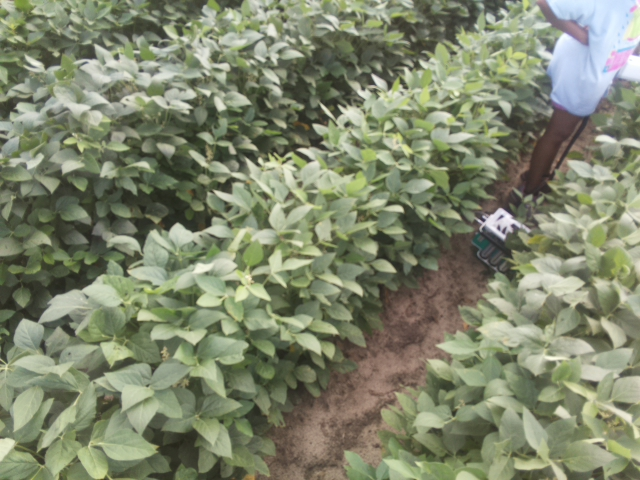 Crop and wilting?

soybean, leaves with no wilting
